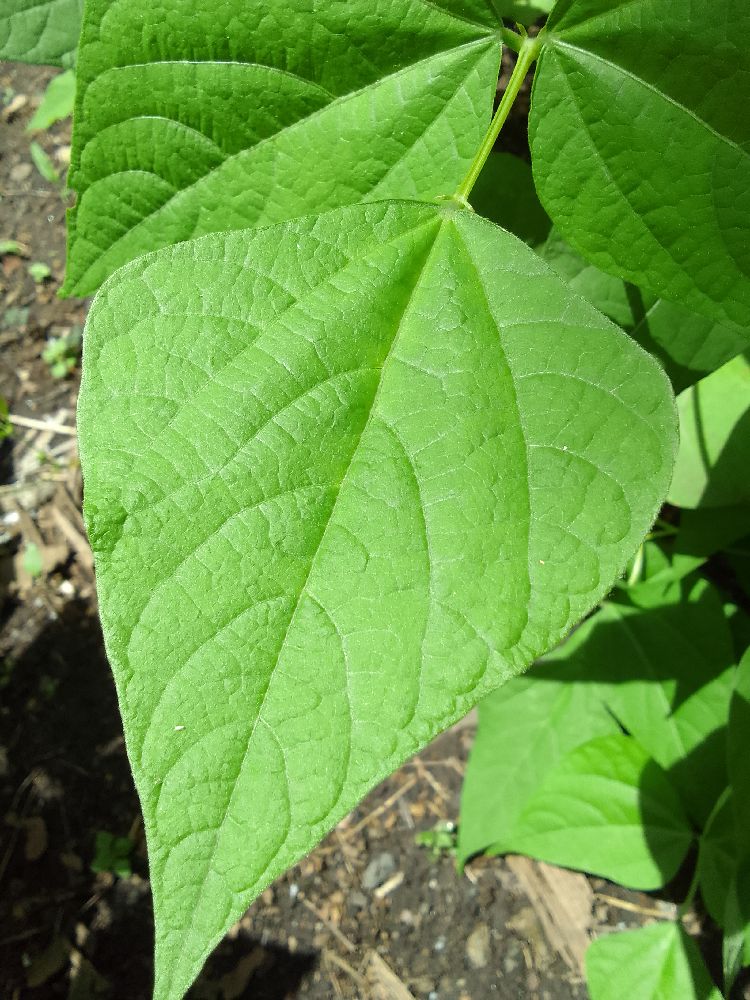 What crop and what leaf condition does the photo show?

common bean, healthy
